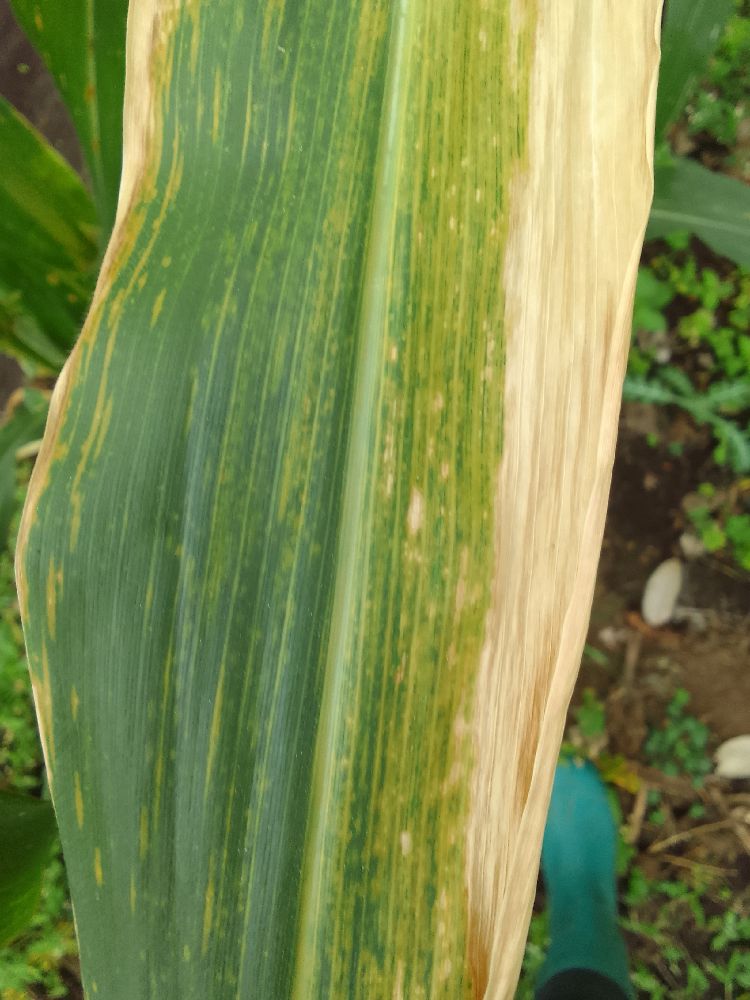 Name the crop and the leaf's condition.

maize, maize lethal necrosis
